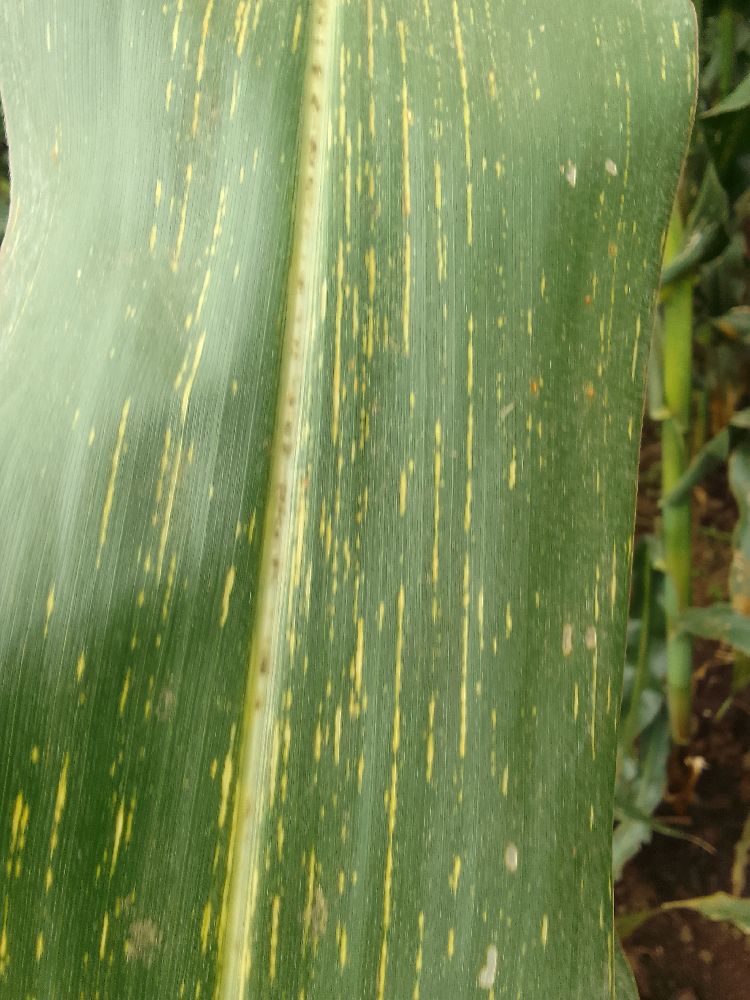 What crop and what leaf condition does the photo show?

maize, maize streak virus
